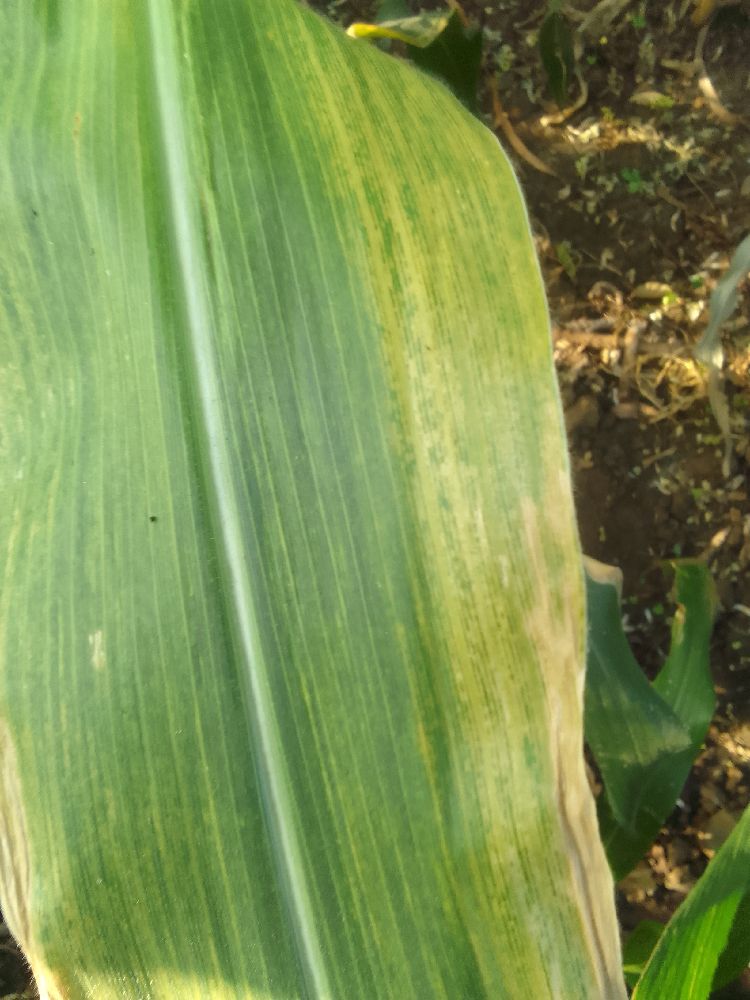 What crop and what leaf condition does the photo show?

maize, maize lethal necrosis
